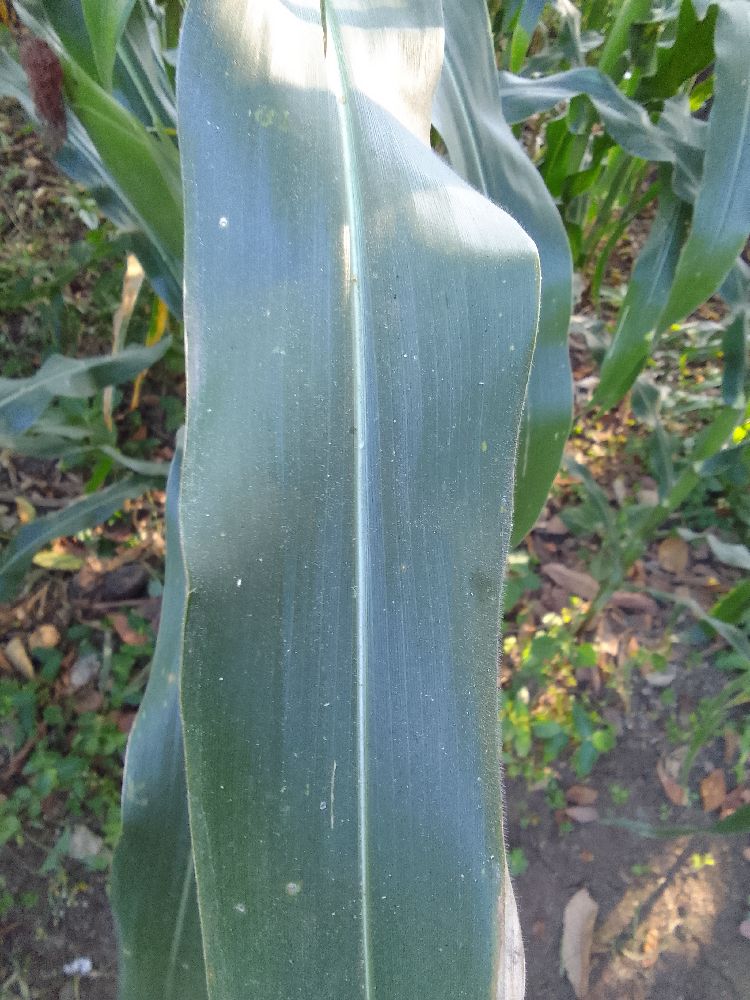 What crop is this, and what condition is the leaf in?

maize, healthy
